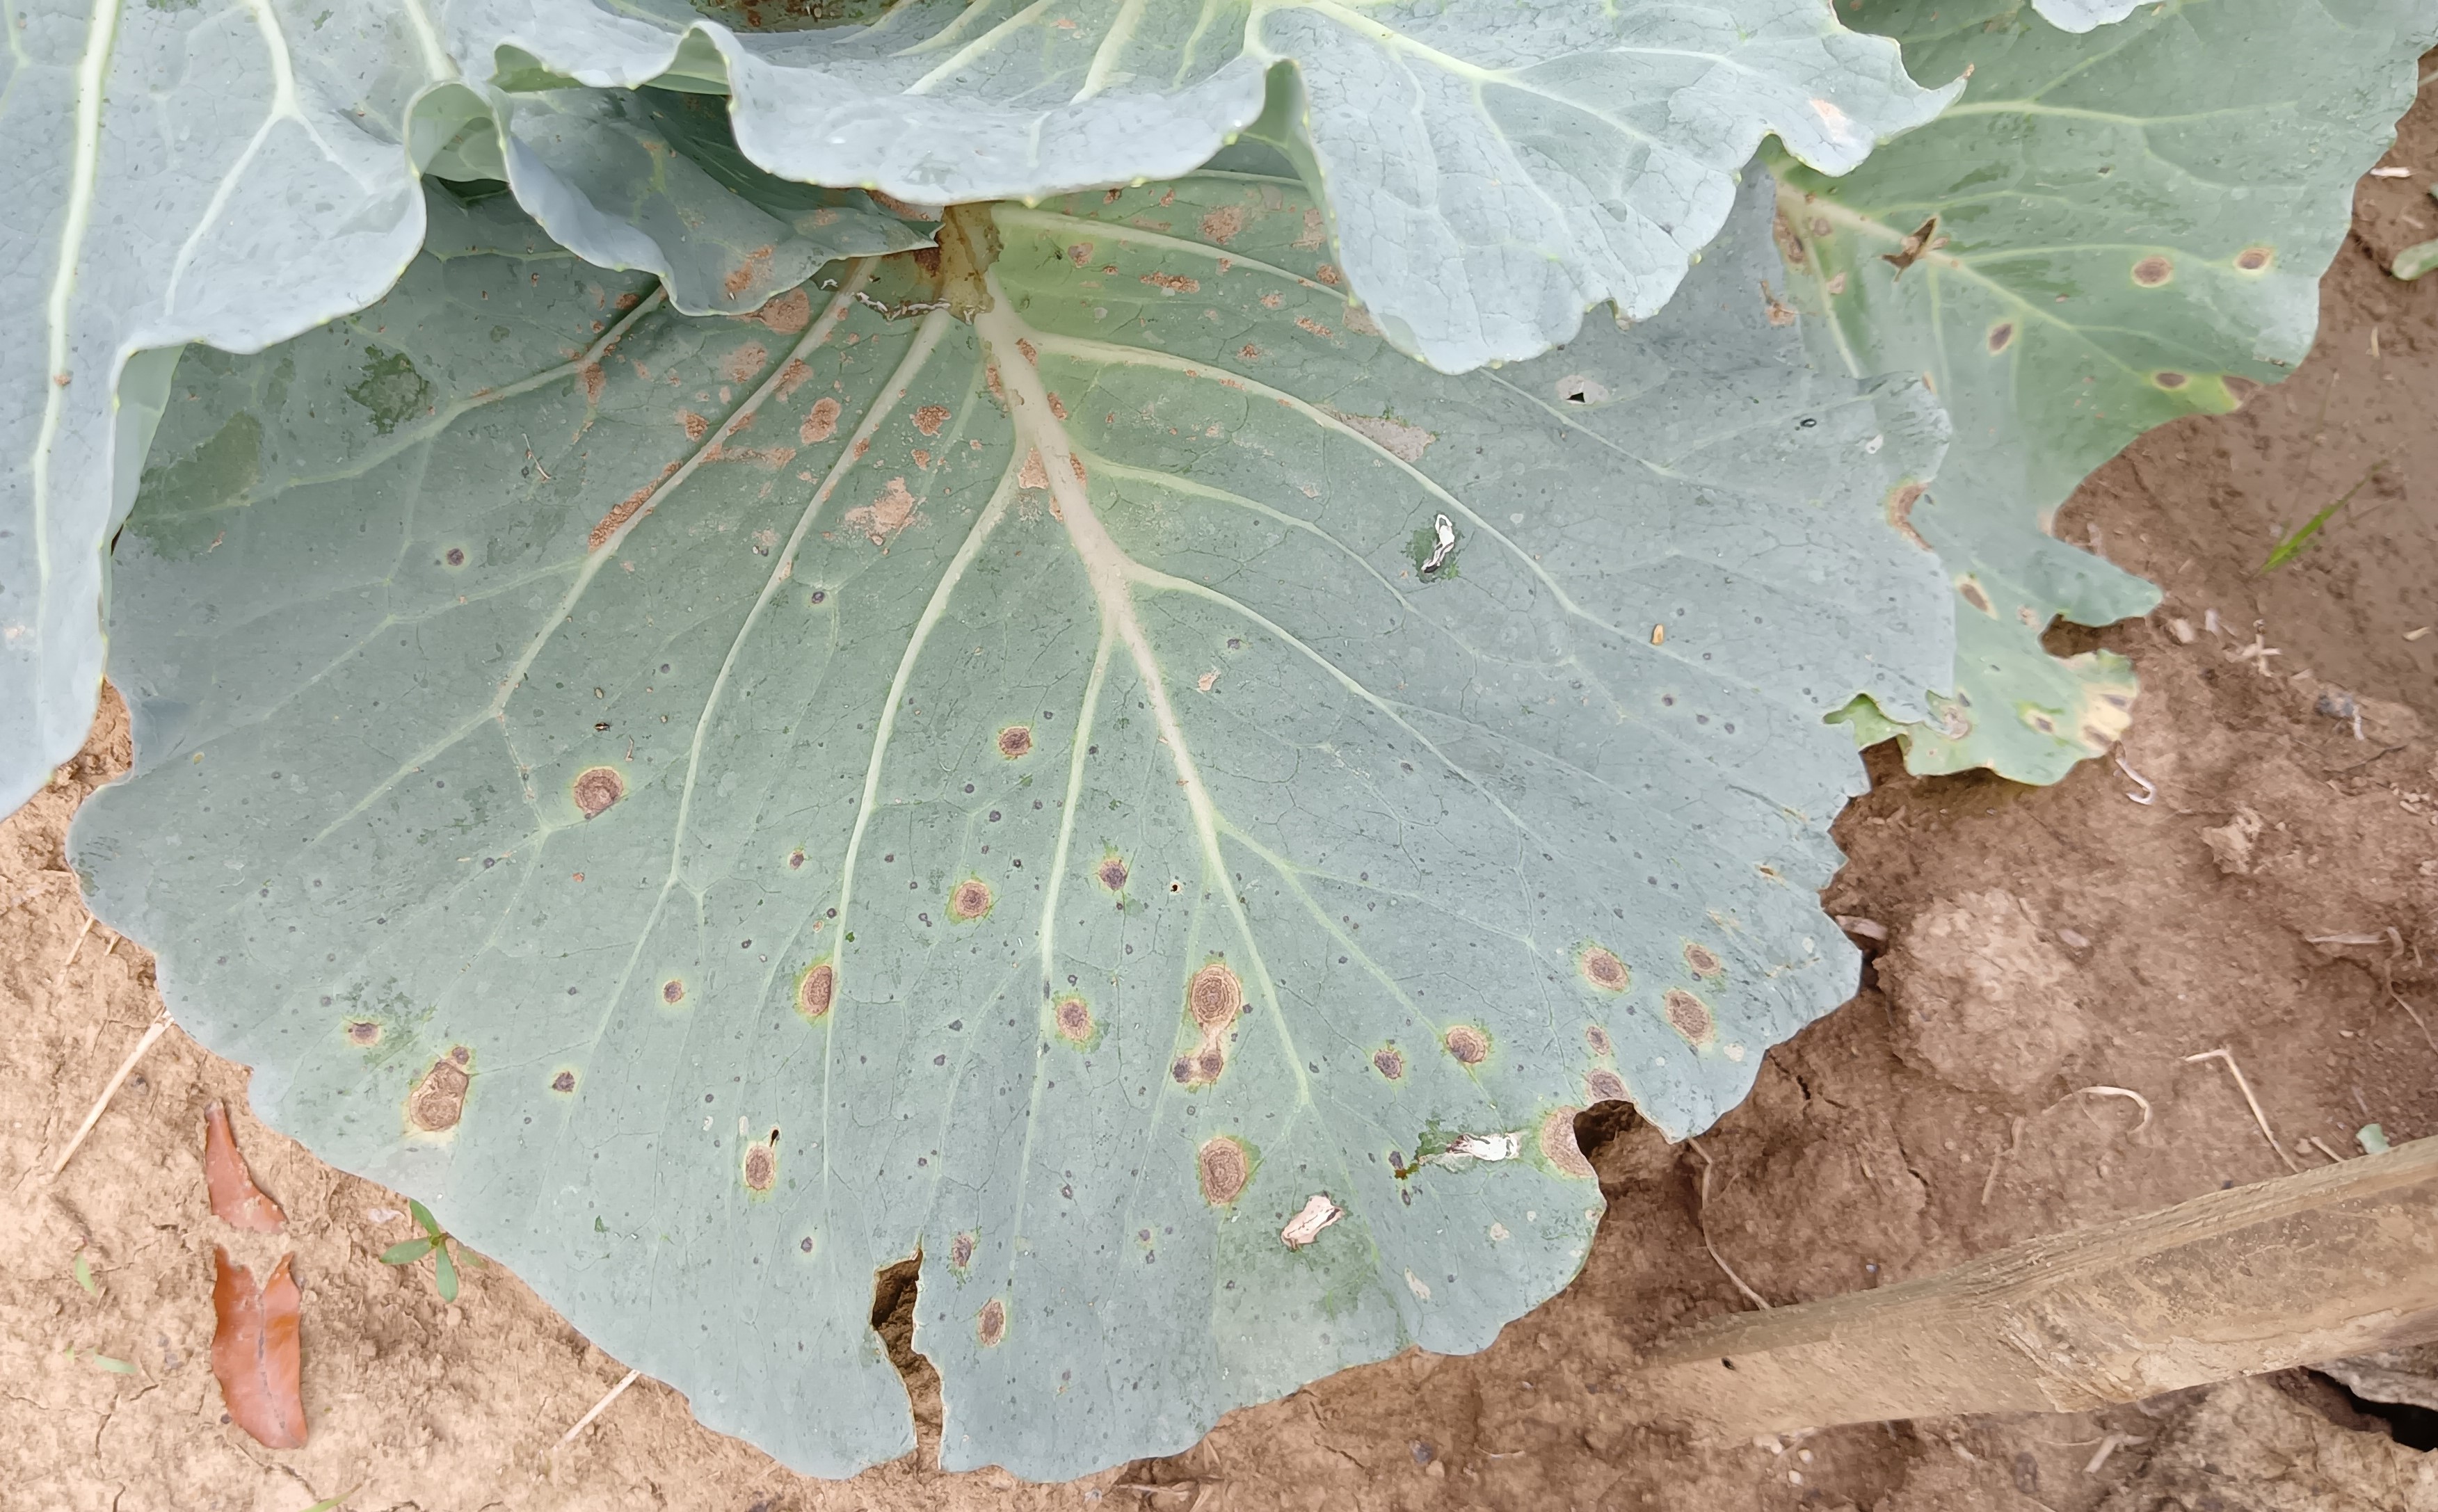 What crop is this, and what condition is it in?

cabbage, alternaria
